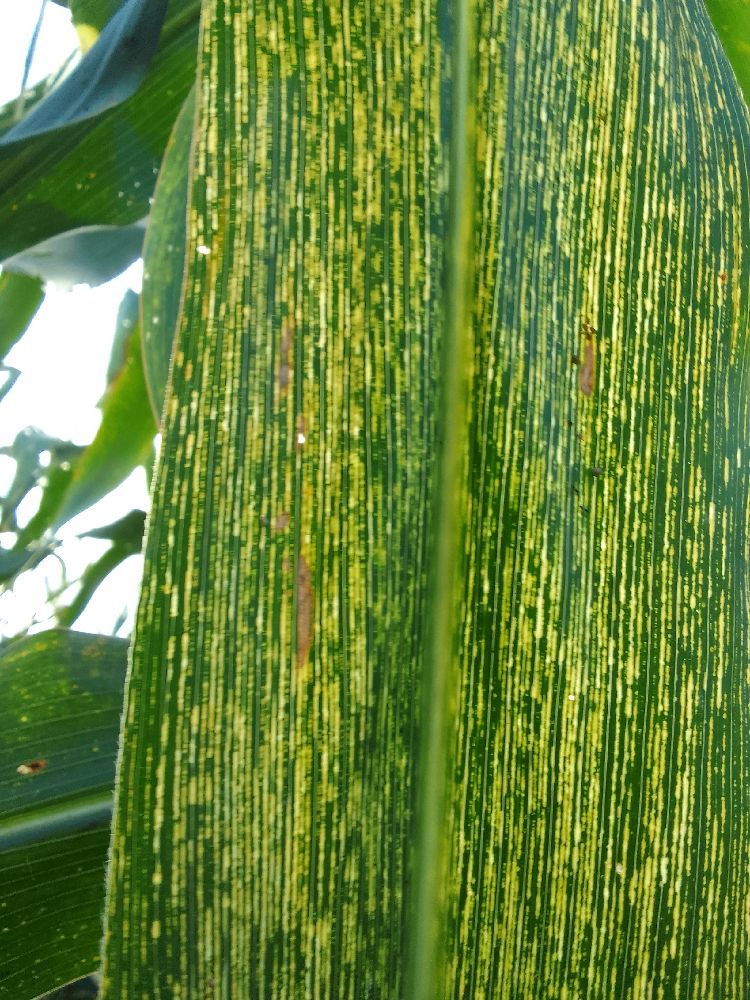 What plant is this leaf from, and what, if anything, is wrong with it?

maize, maize streak virus
